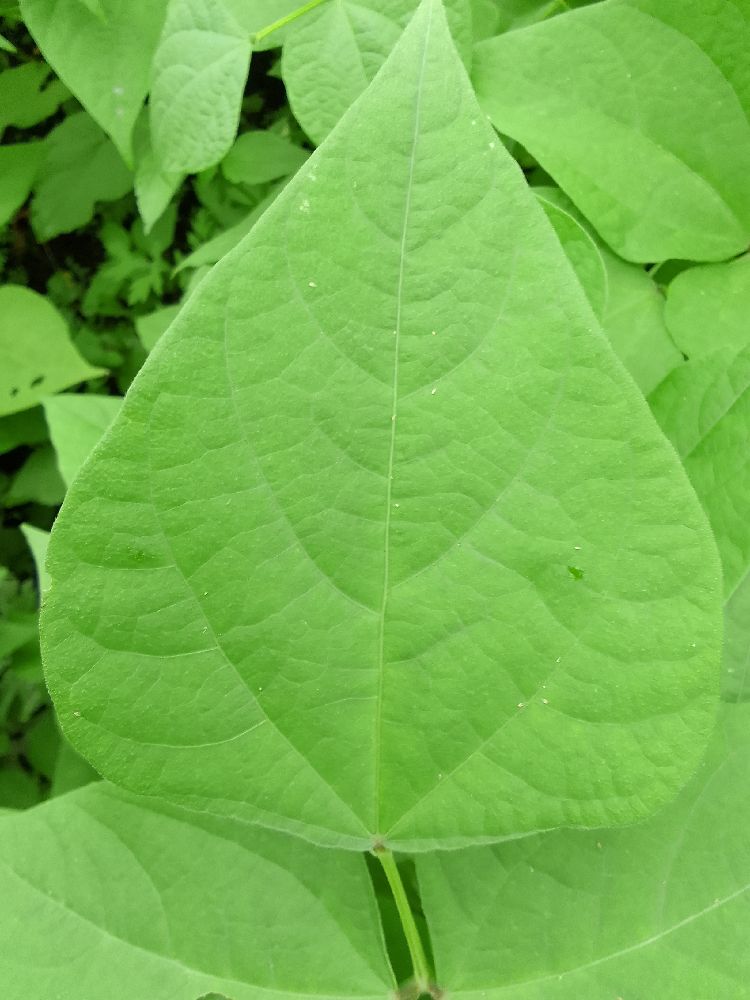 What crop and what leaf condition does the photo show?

common bean, healthy
